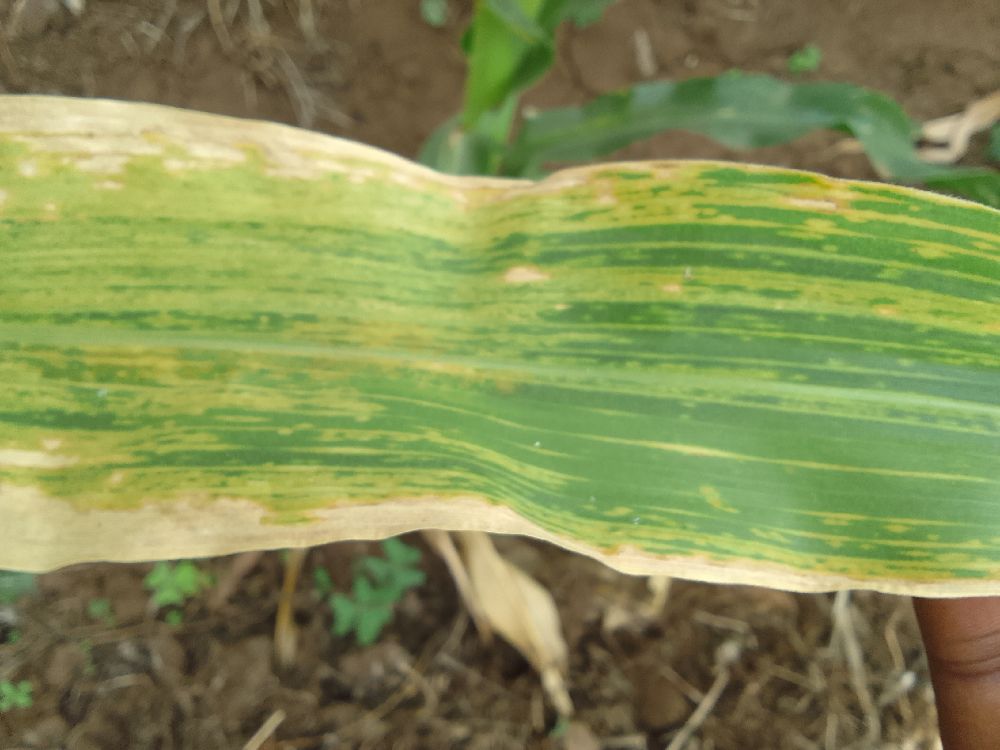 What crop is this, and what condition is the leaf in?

maize, maize lethal necrosis
